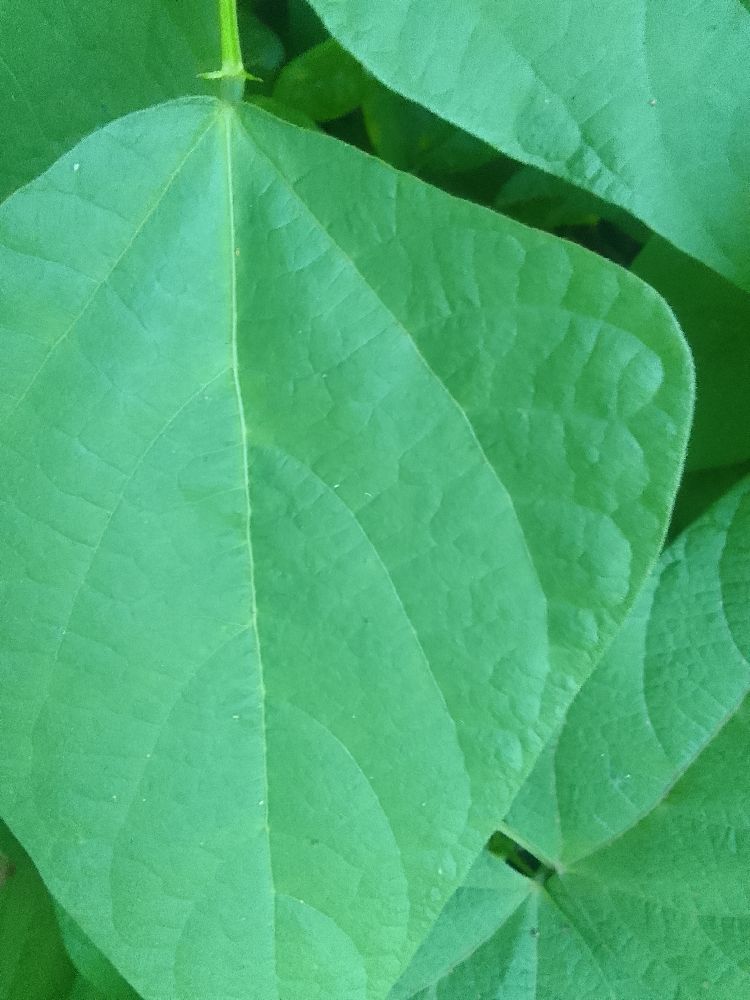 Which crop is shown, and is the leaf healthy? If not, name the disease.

common bean, healthy
